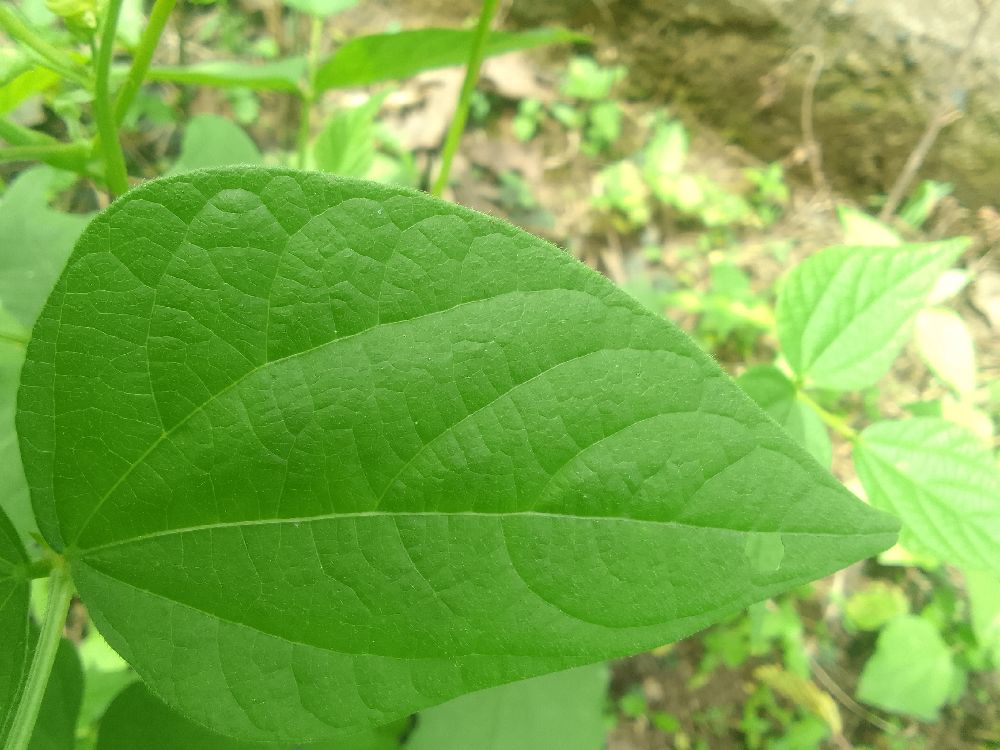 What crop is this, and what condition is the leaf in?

common bean, healthy
